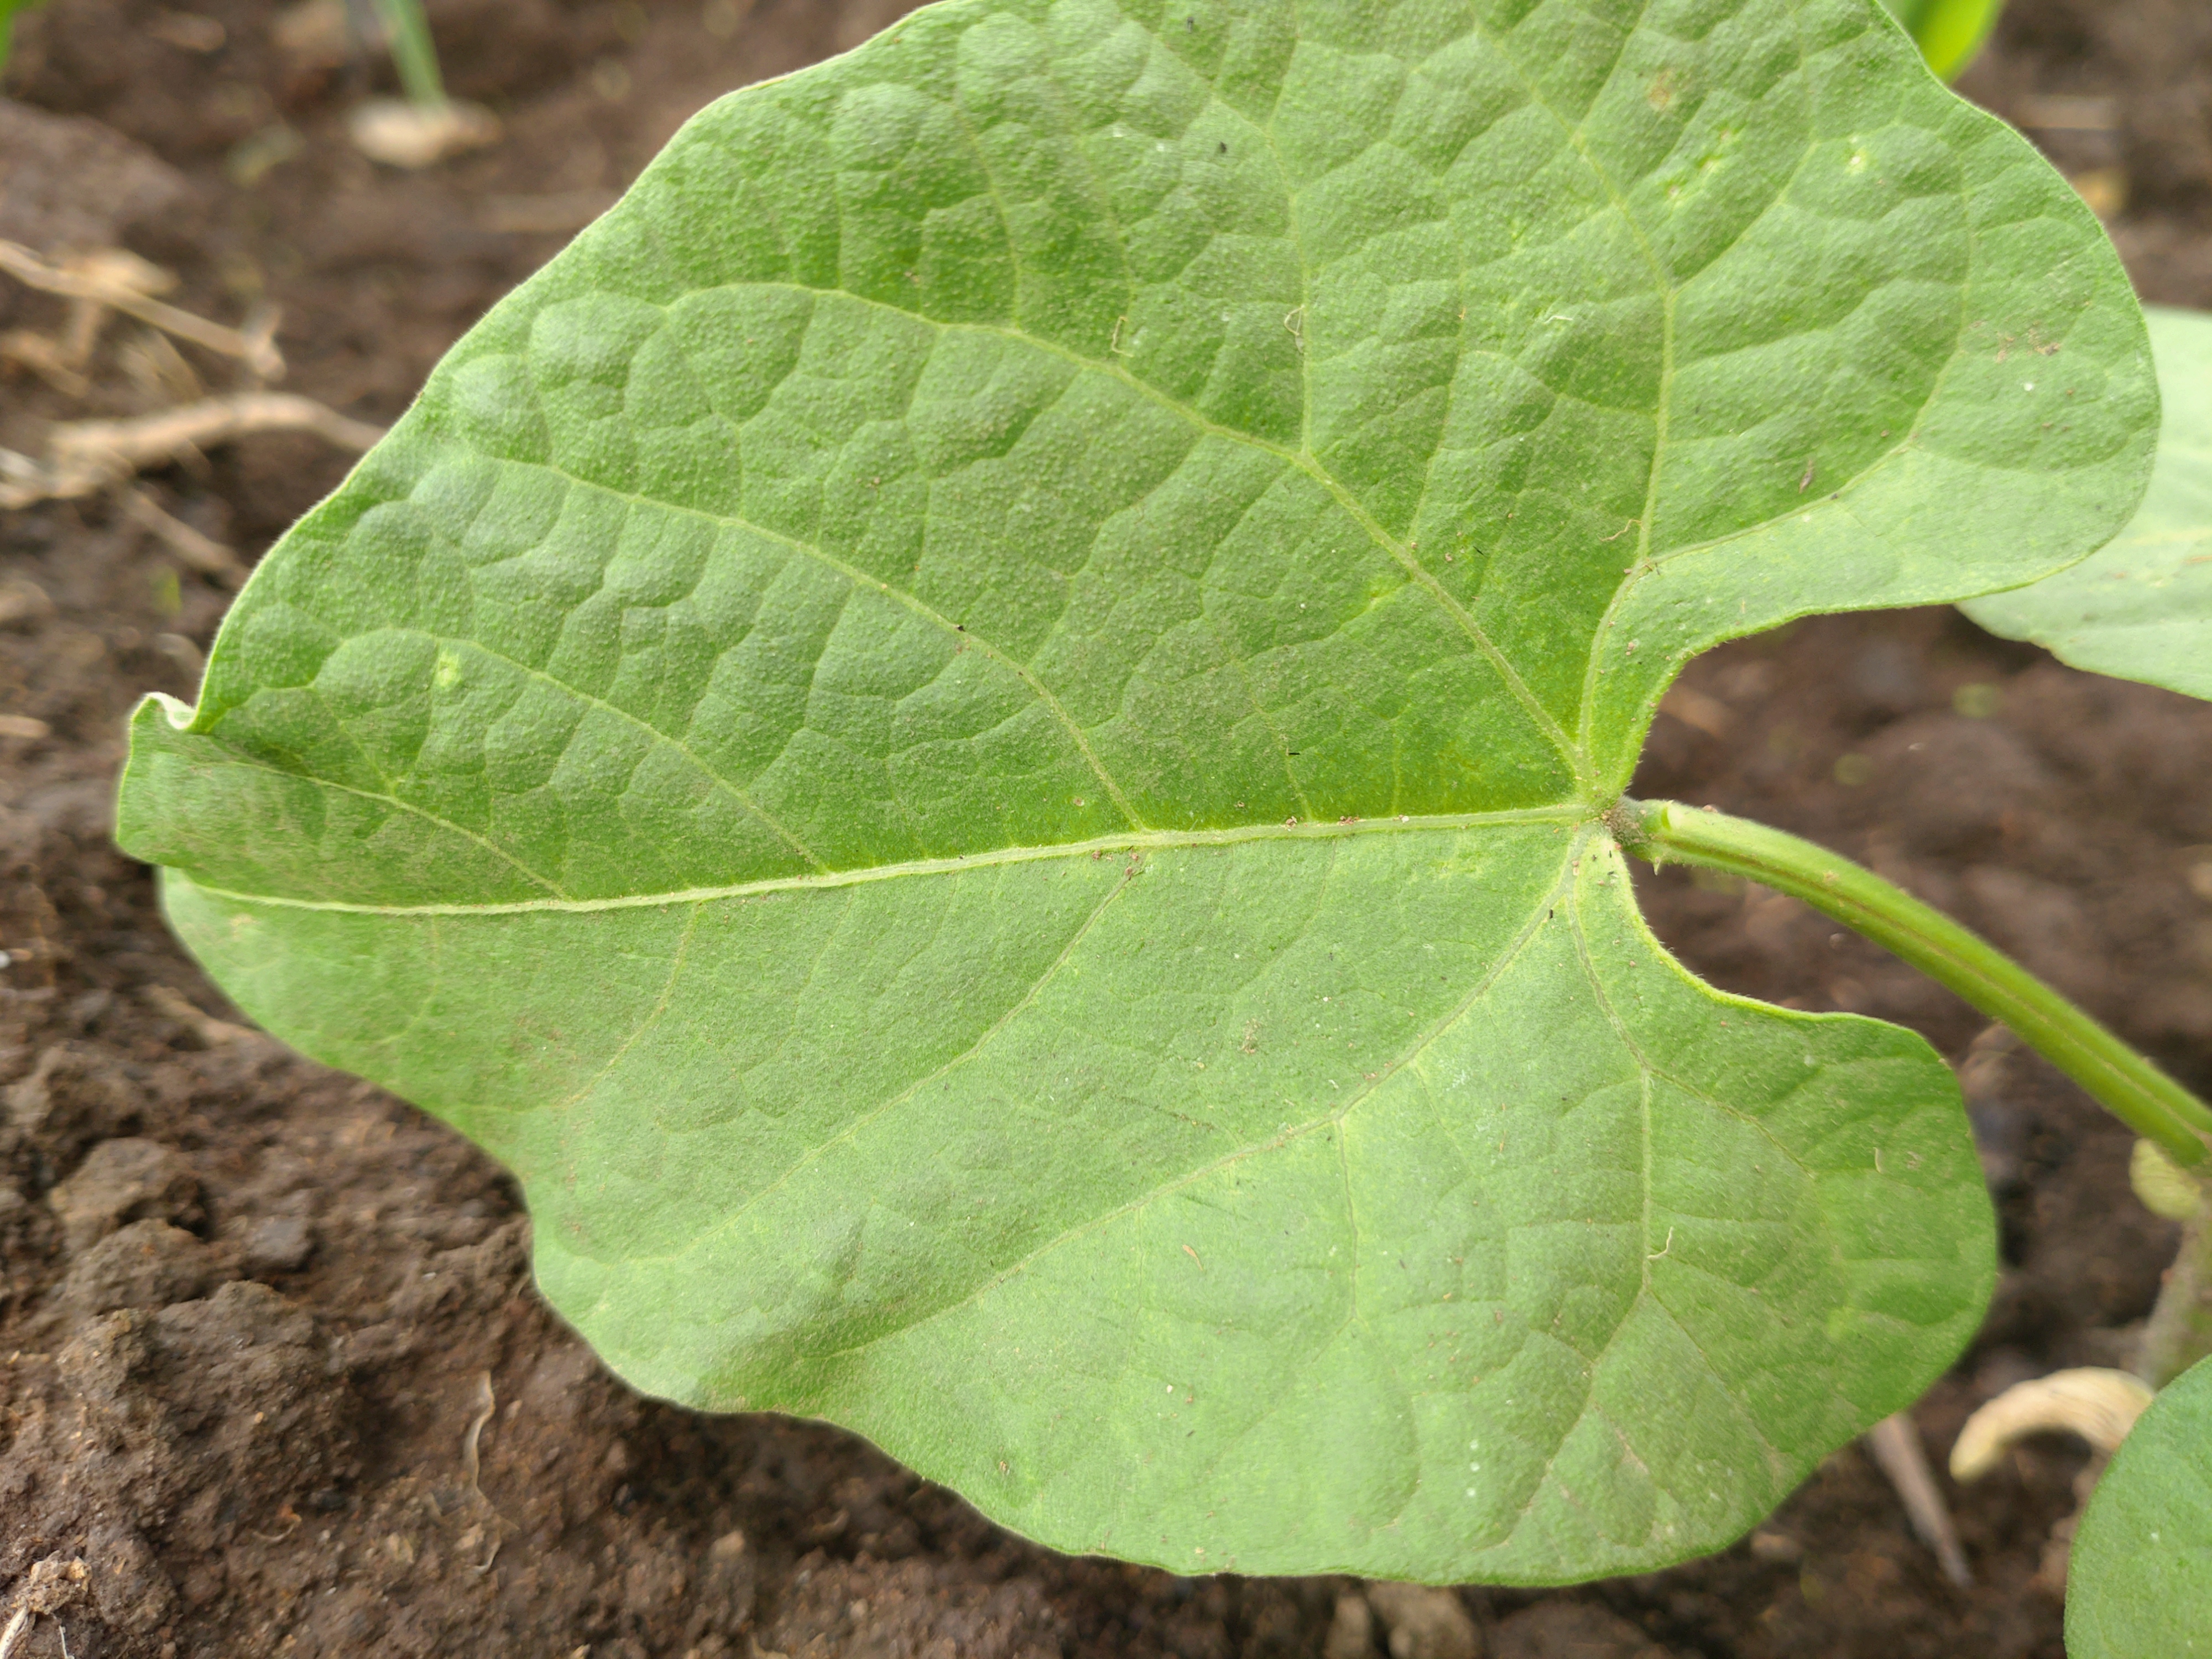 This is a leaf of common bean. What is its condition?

healthy
